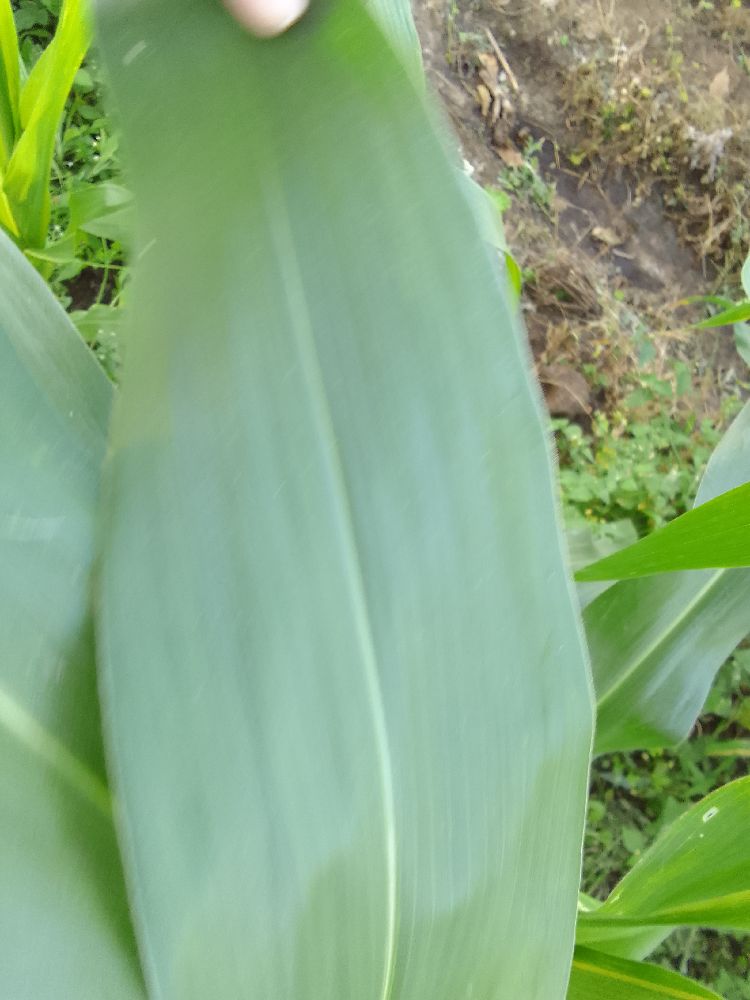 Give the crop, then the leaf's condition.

maize, healthy
